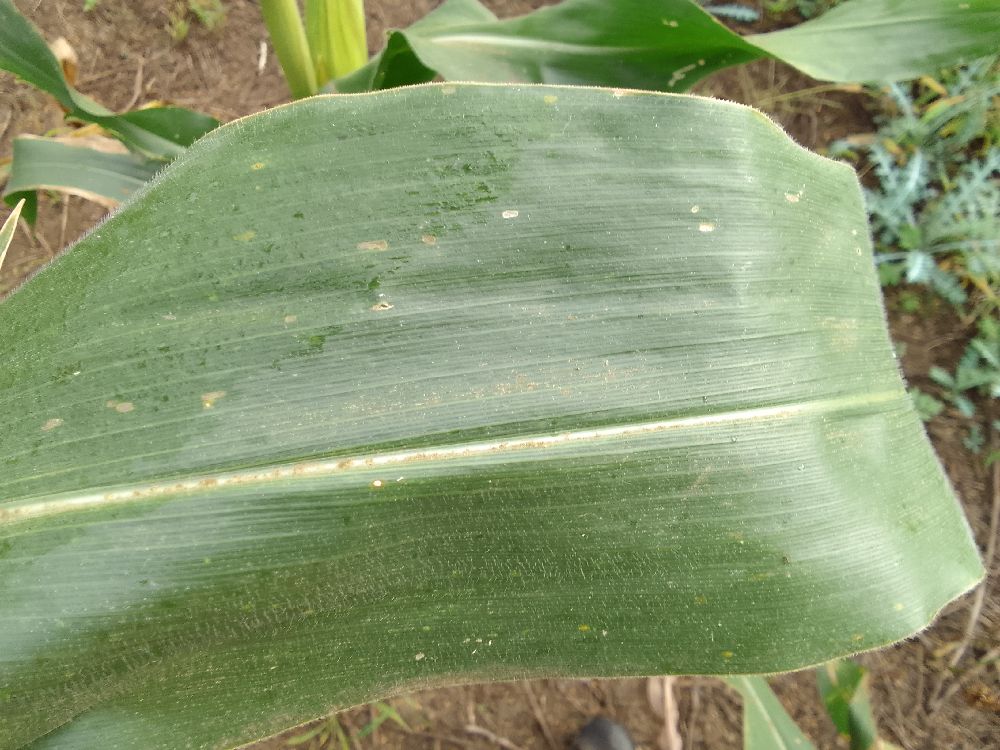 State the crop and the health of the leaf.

maize, healthy
